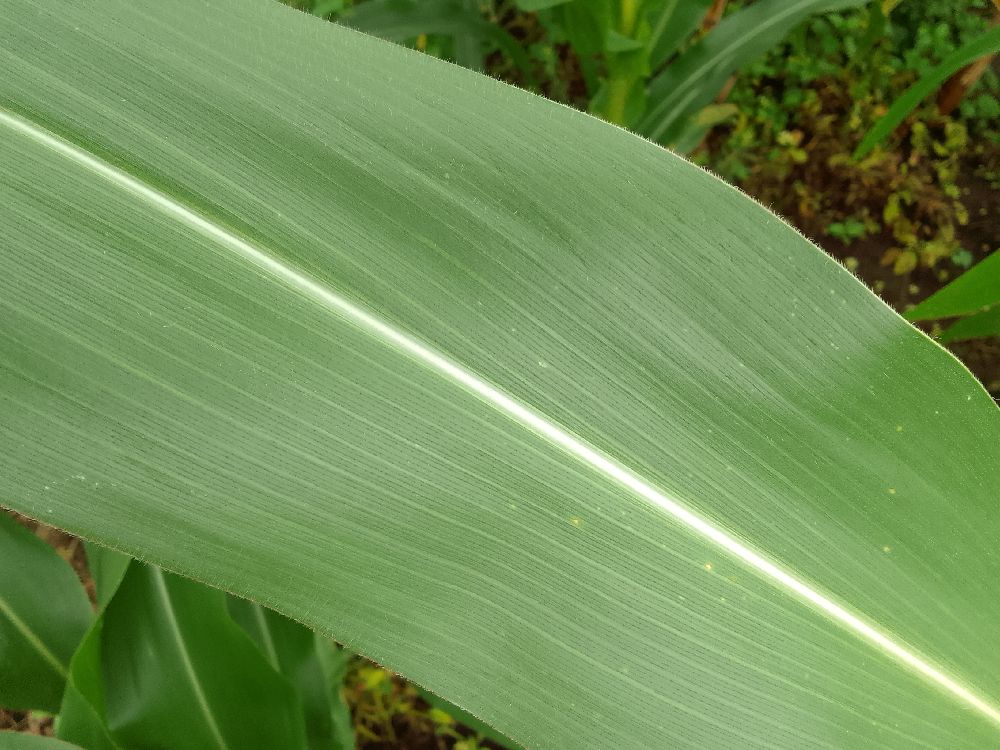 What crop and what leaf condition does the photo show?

maize, healthy
